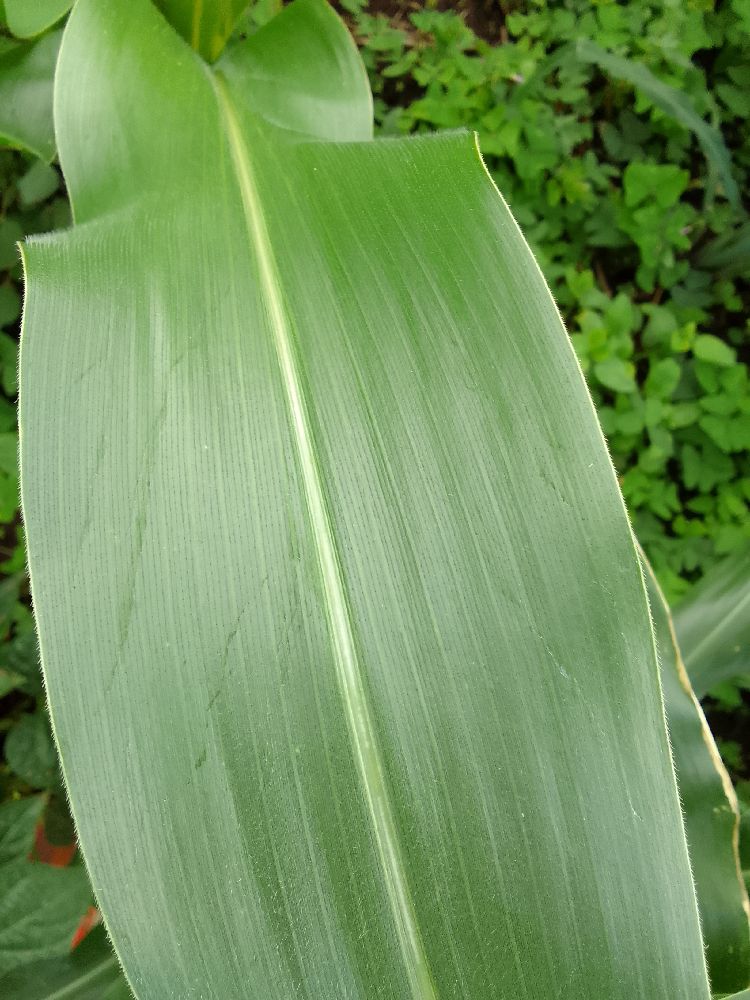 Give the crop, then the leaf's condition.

maize, healthy
